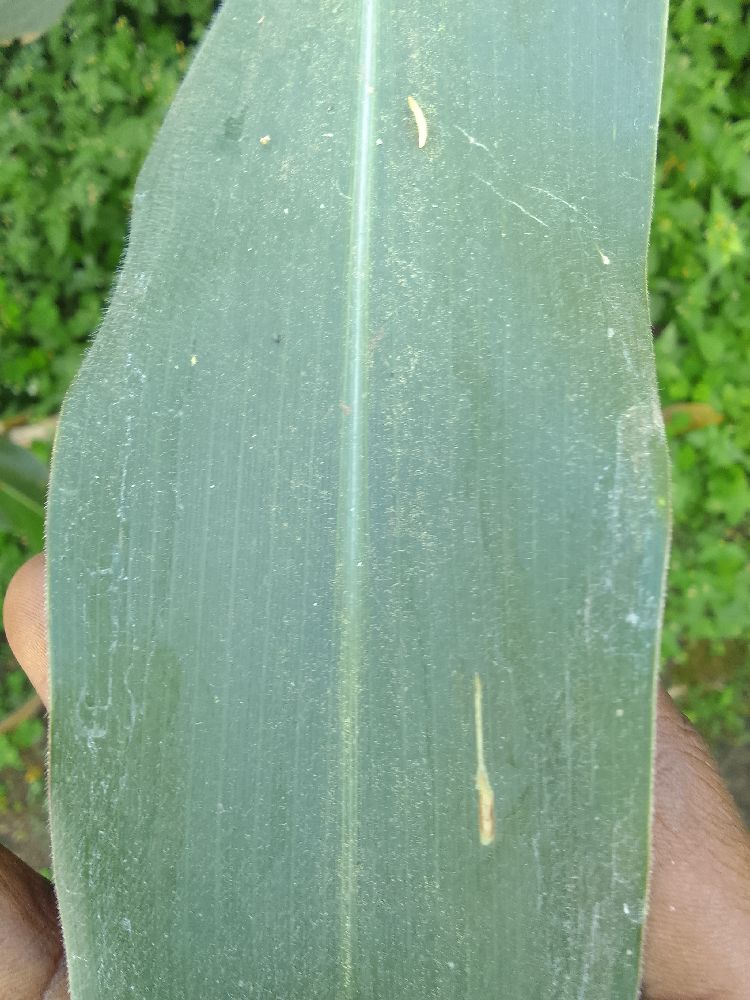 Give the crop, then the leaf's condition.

maize, healthy
